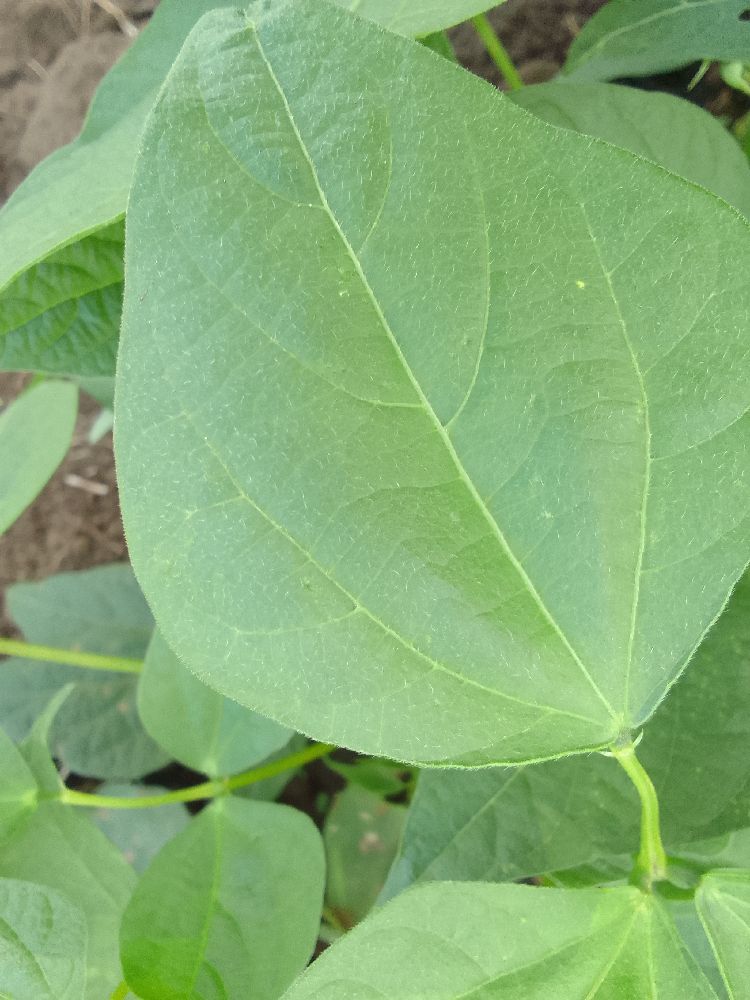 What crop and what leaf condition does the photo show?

common bean, healthy
